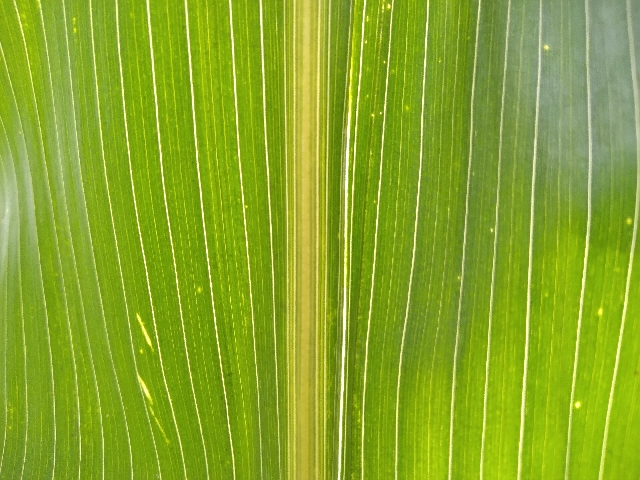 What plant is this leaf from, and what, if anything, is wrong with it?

maize, healthy
